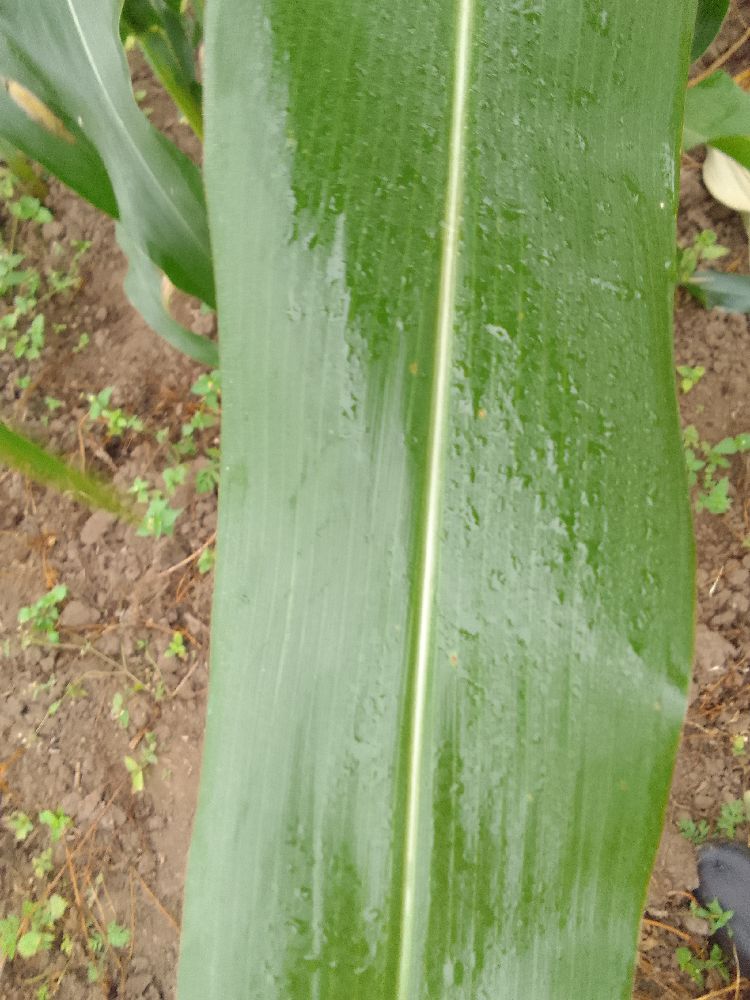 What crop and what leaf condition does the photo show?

maize, healthy
